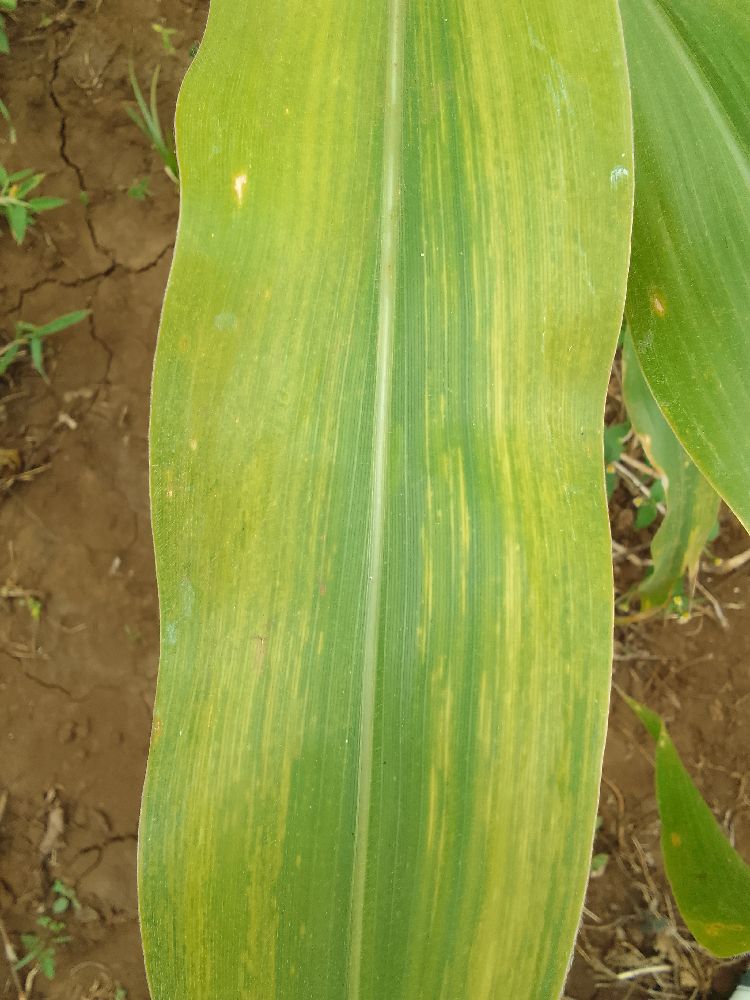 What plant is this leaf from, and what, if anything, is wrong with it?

maize, maize lethal necrosis
